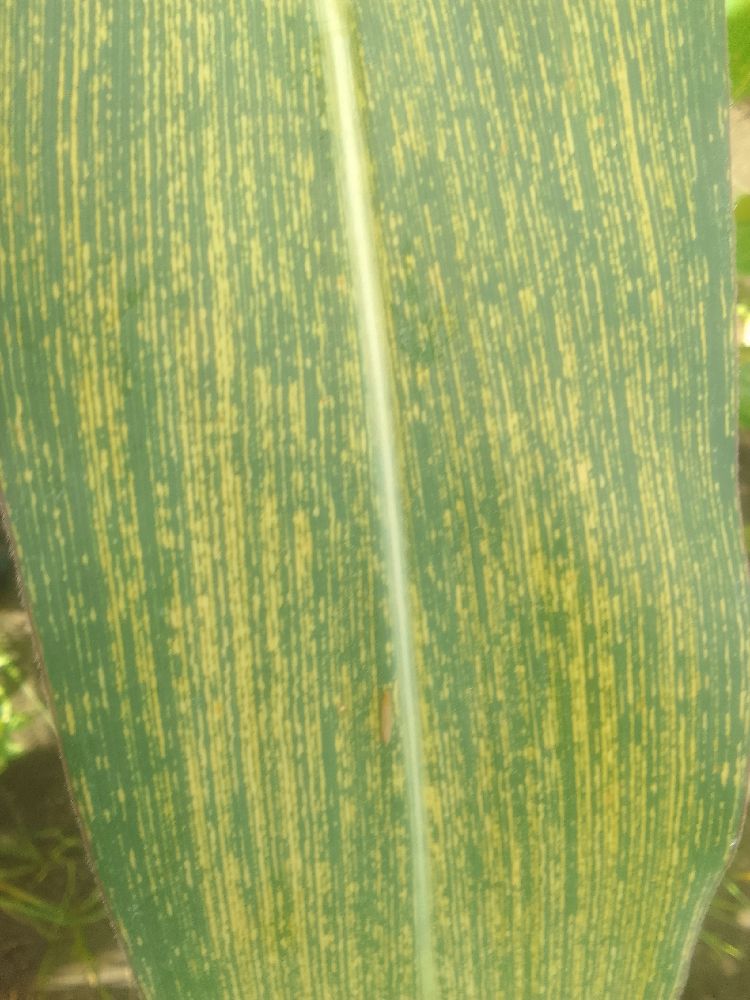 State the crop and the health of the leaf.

maize, maize streak virus
